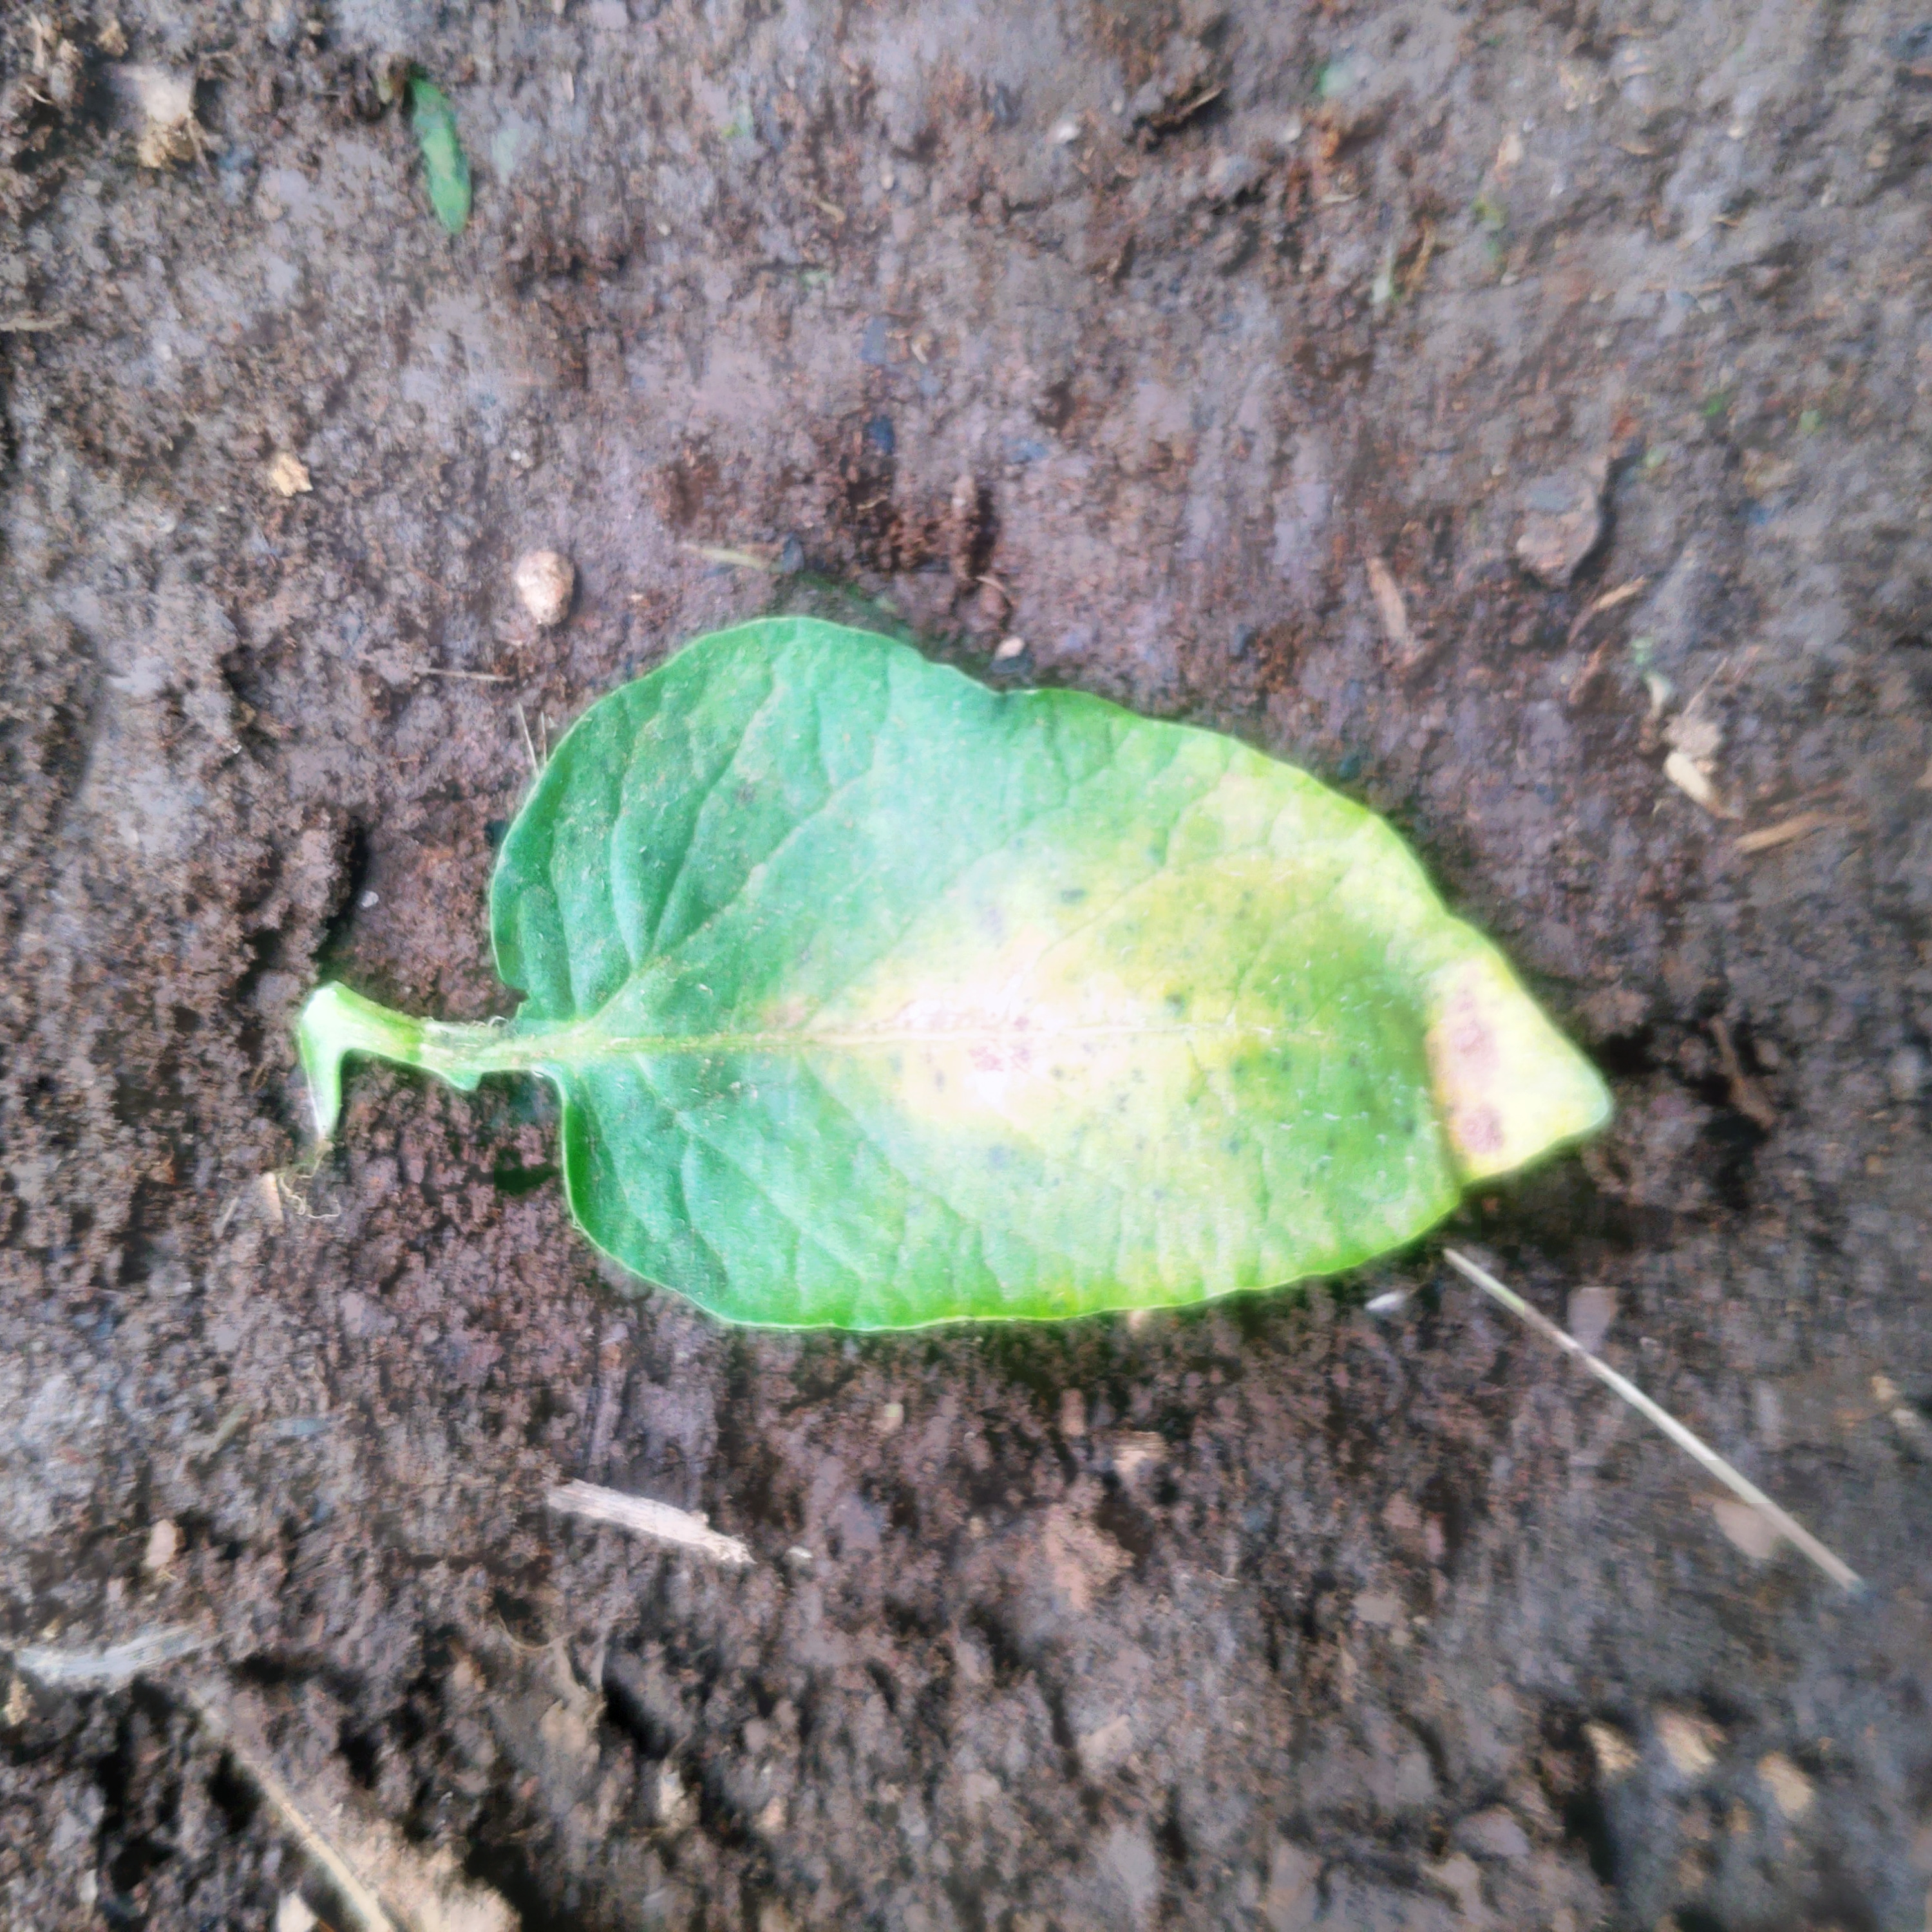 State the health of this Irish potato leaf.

late blight
